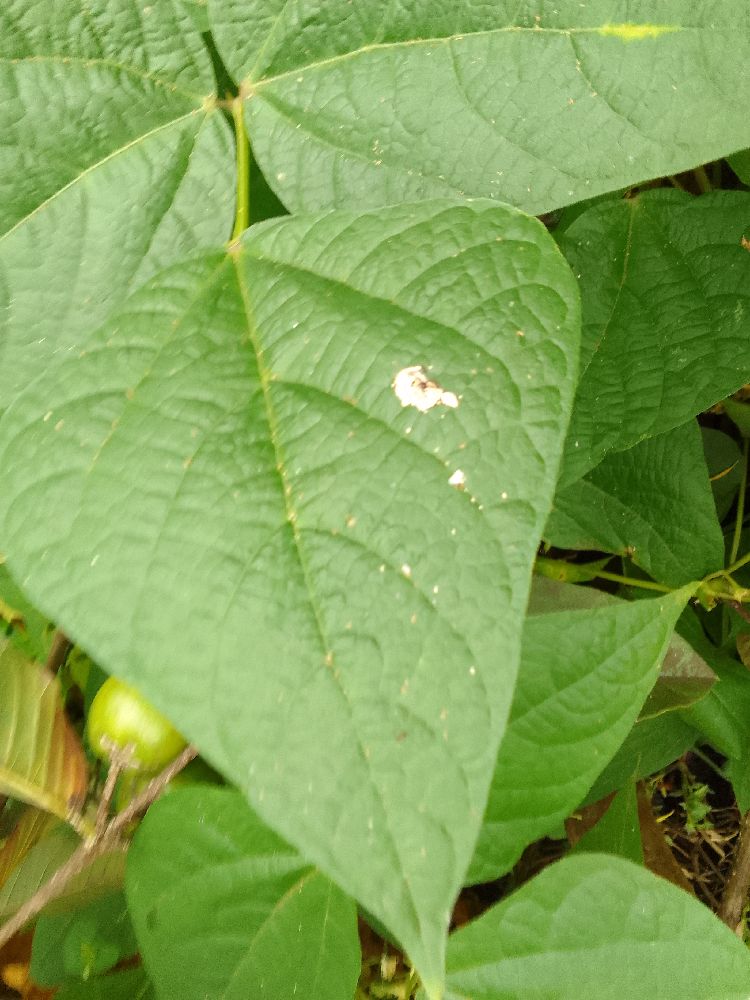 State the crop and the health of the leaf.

common bean, healthy
